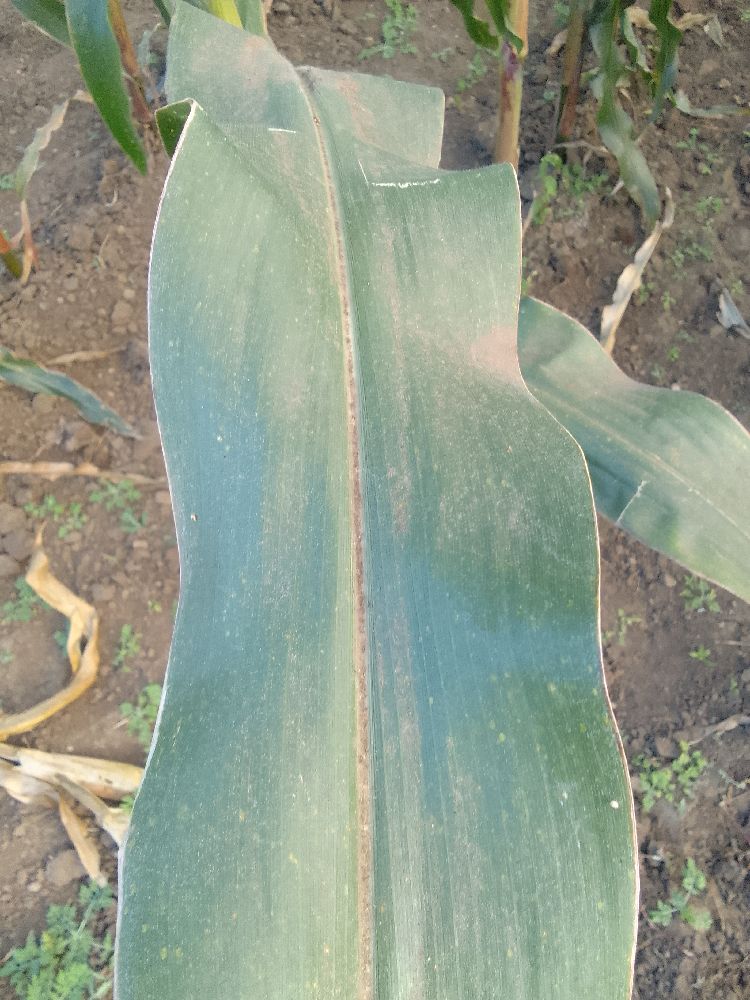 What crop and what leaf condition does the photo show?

maize, healthy
